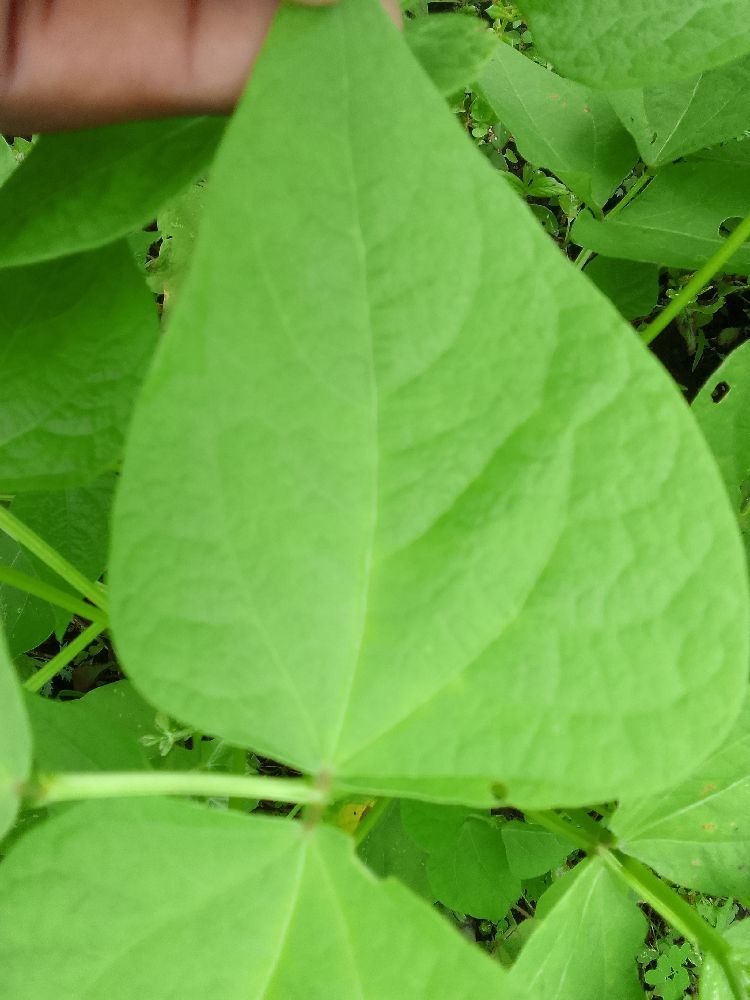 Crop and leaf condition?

common bean, healthy
